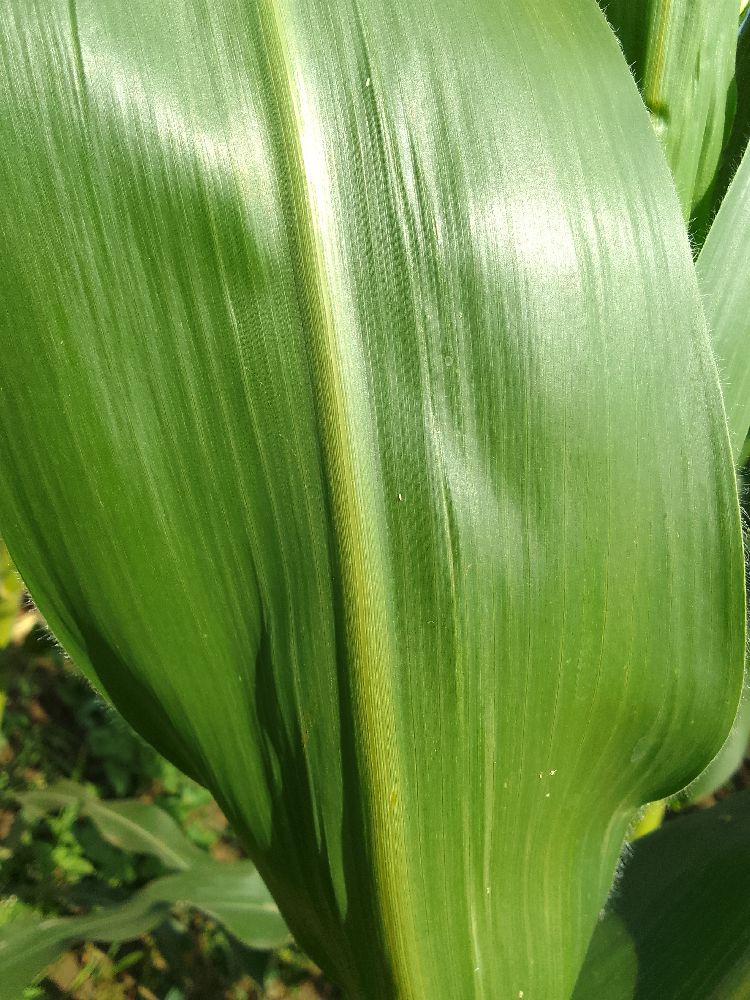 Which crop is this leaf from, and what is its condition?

maize, healthy
